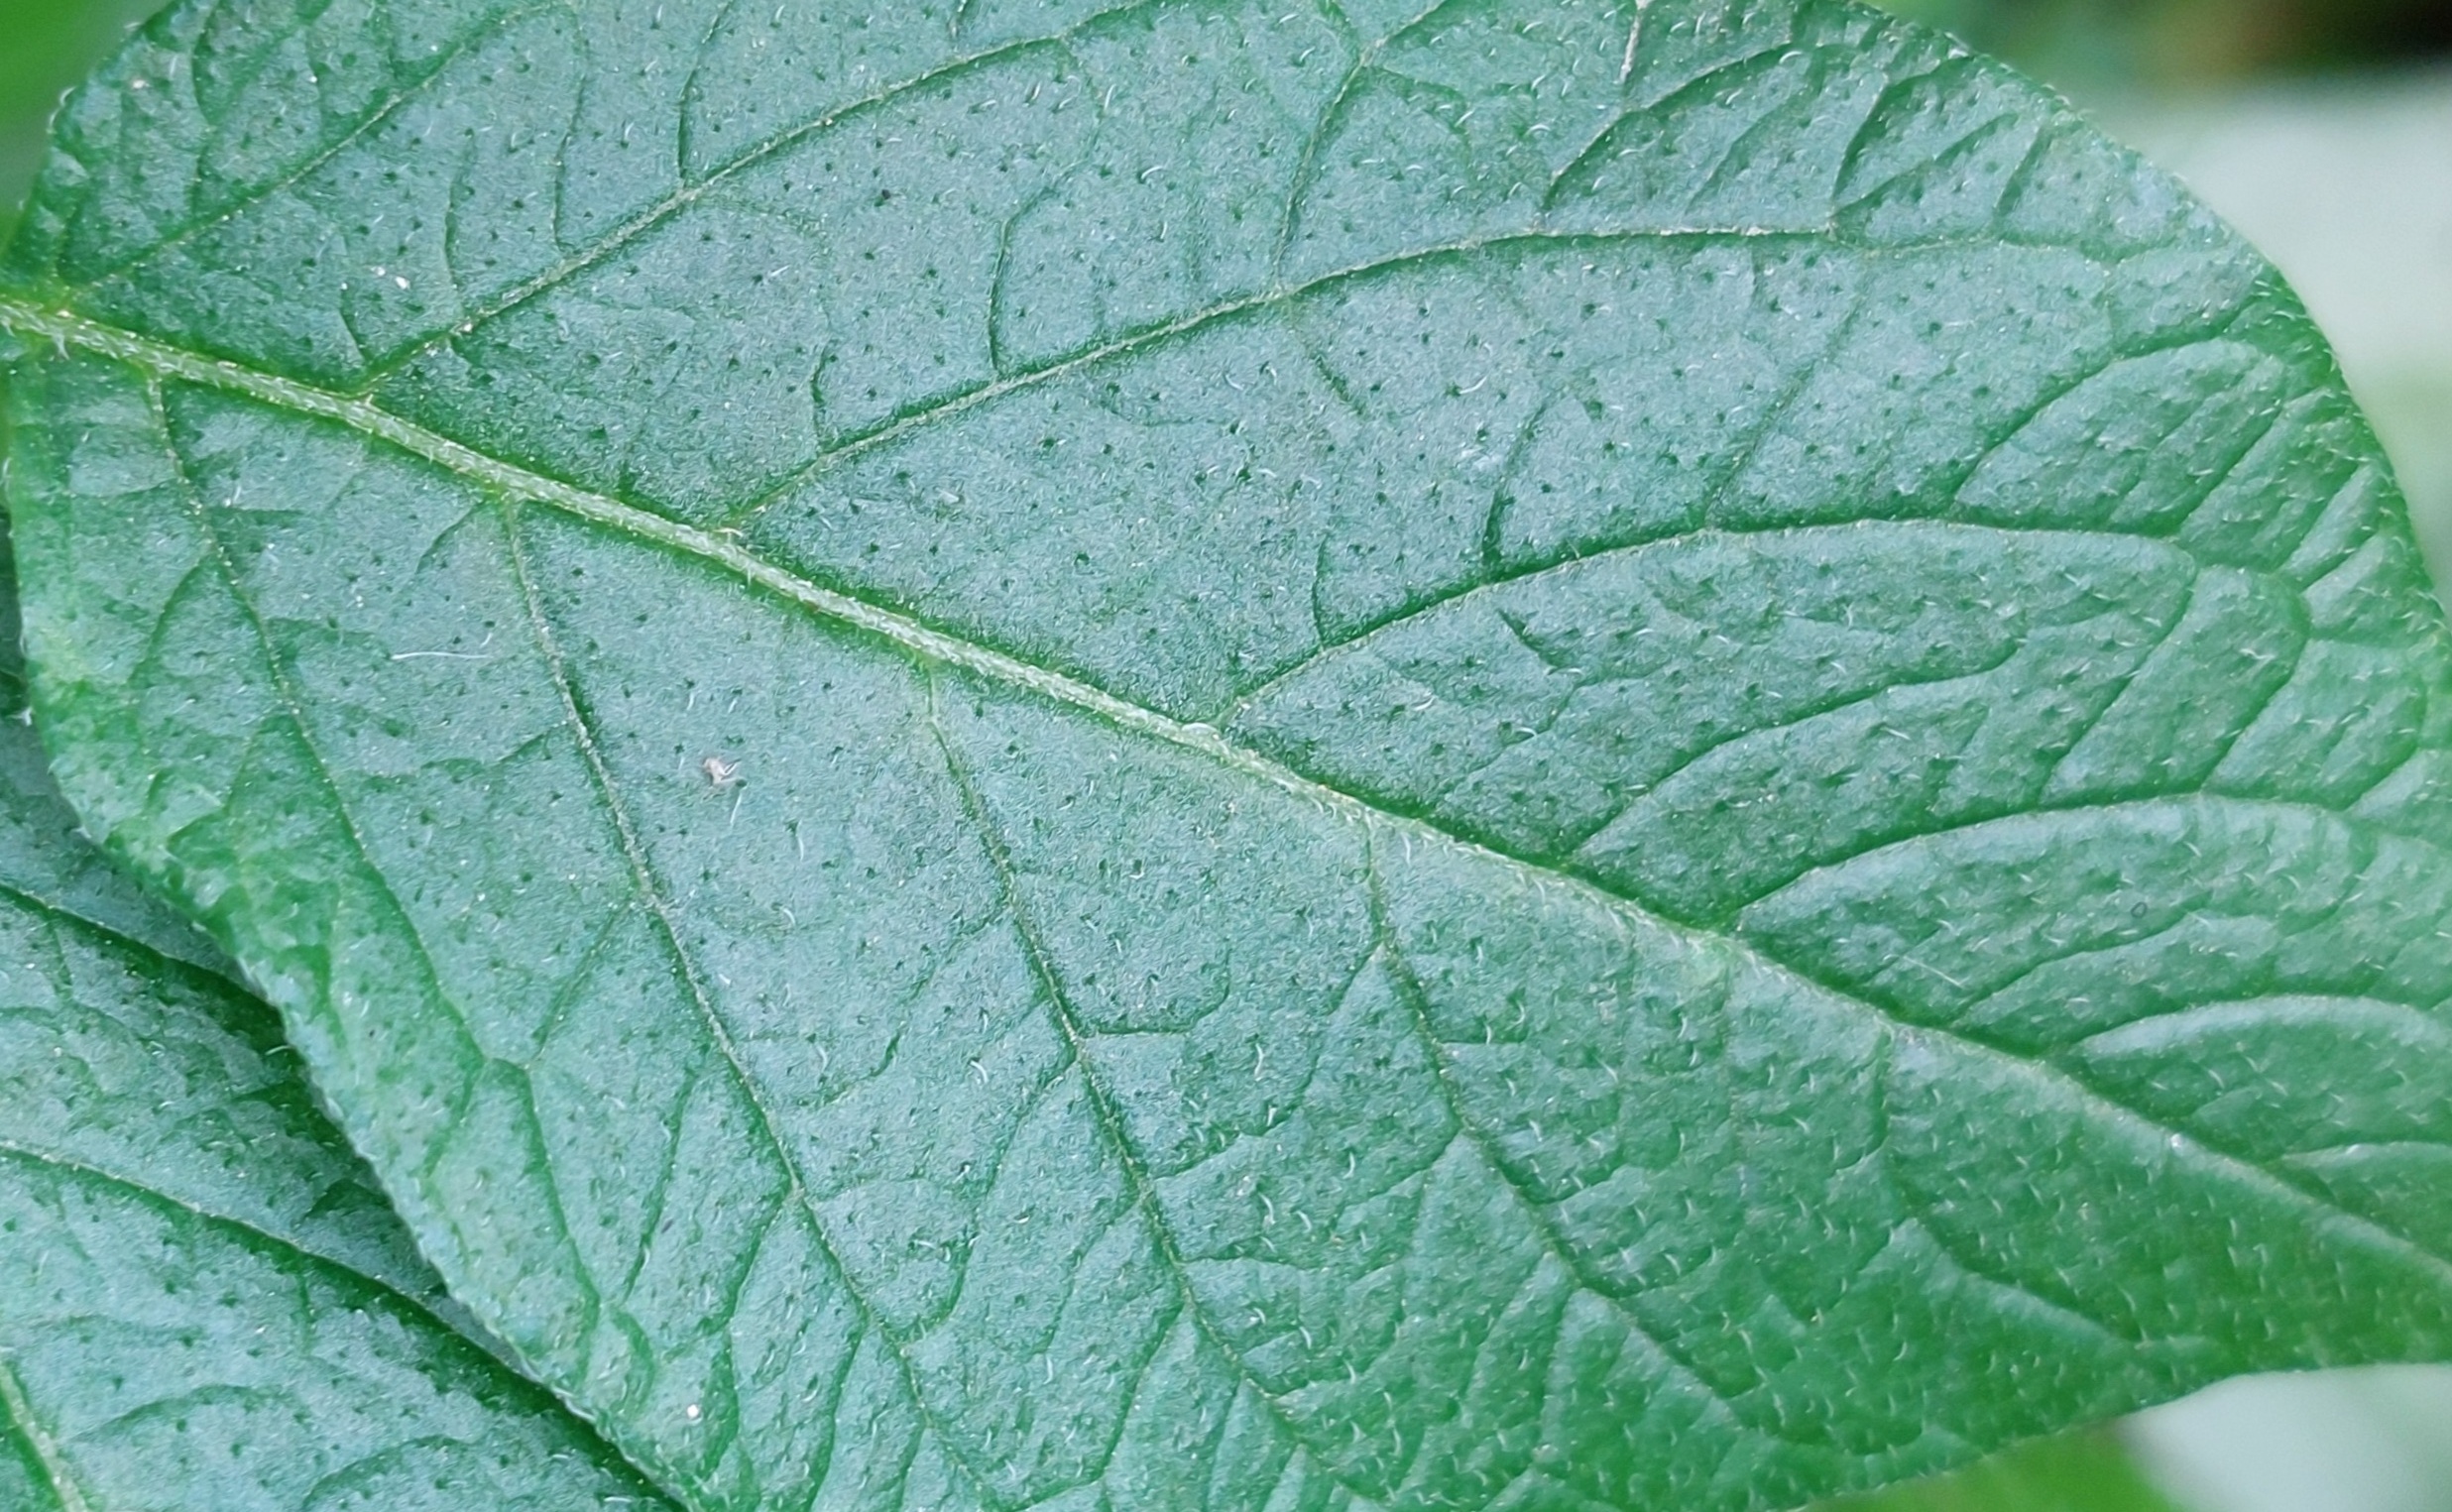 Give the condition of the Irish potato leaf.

healthy
